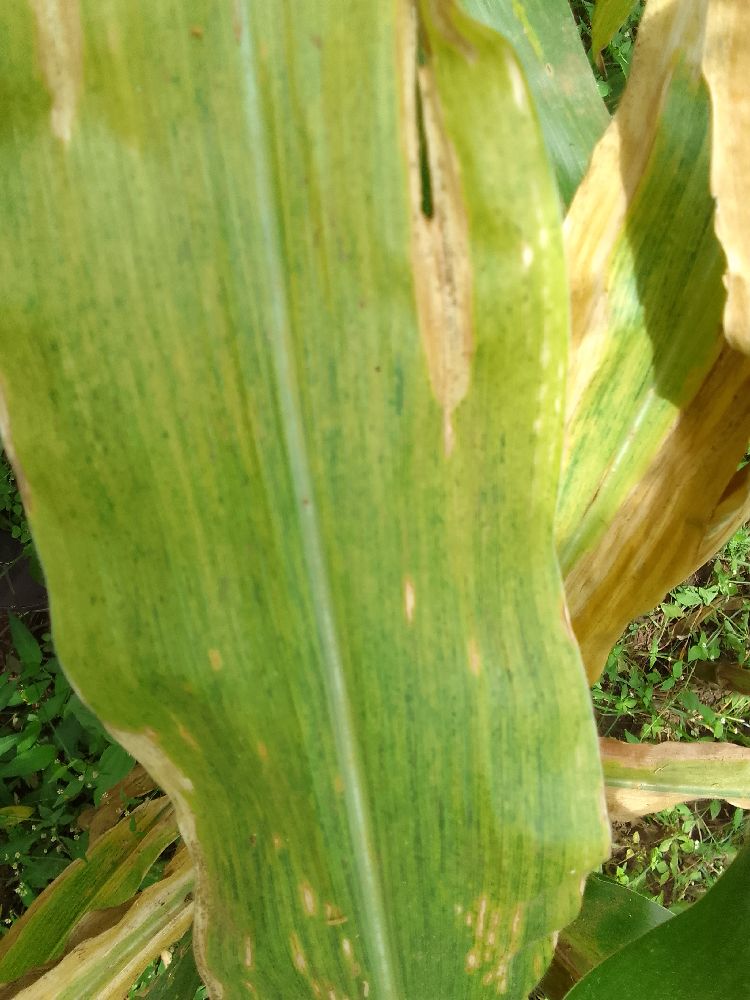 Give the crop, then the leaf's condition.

maize, maize lethal necrosis
